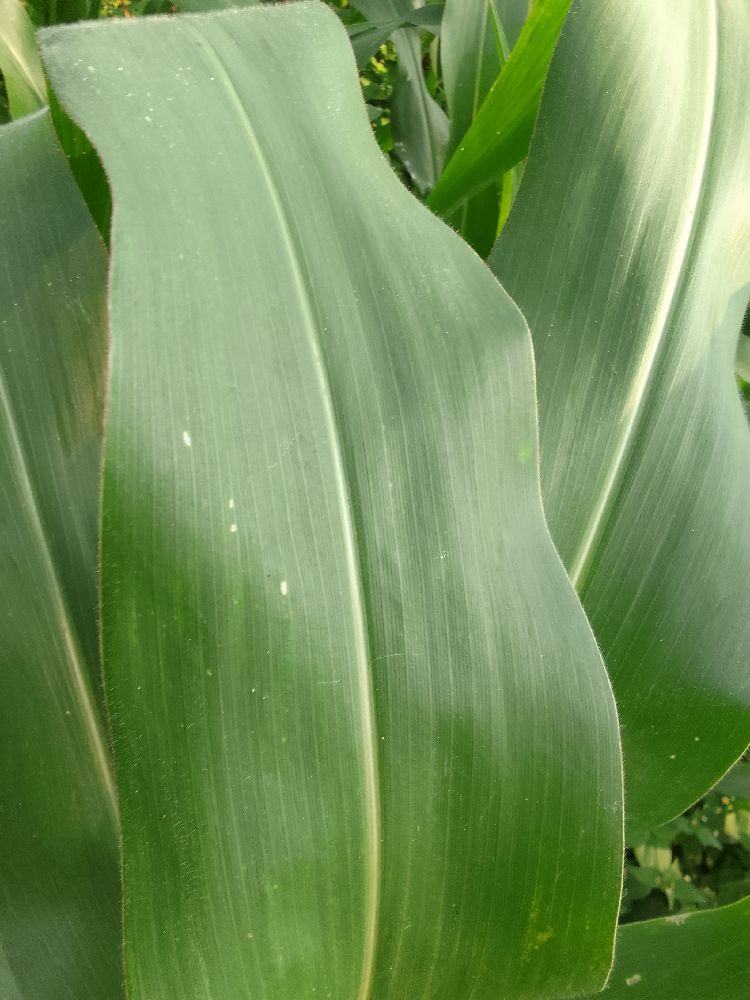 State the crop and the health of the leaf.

maize, healthy
